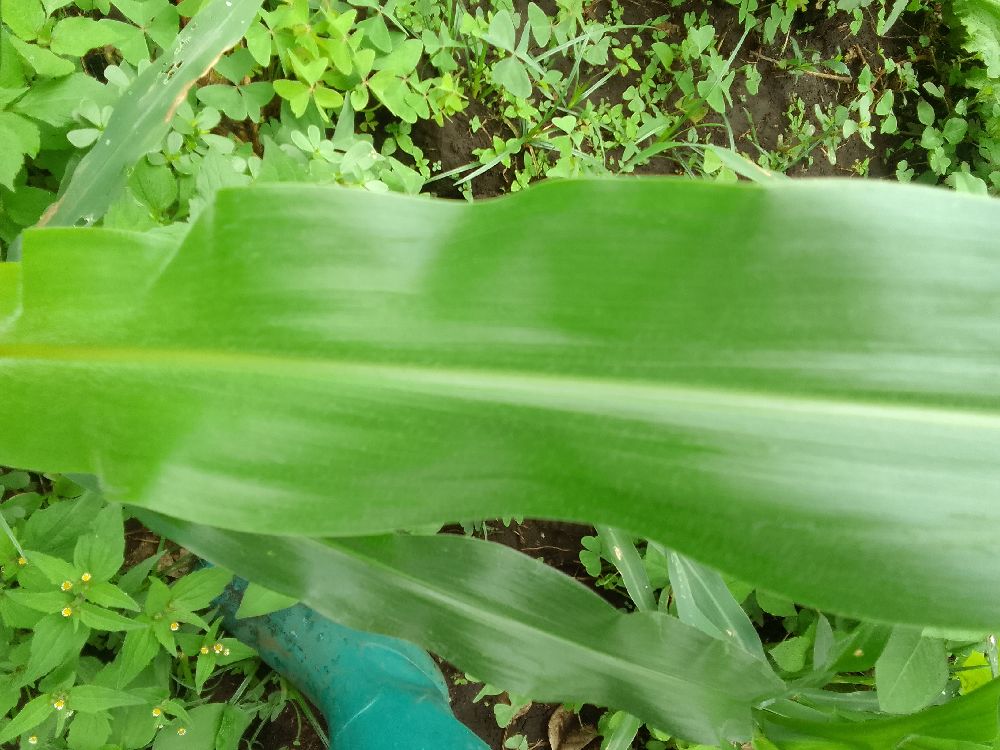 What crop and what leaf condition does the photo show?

maize, healthy
